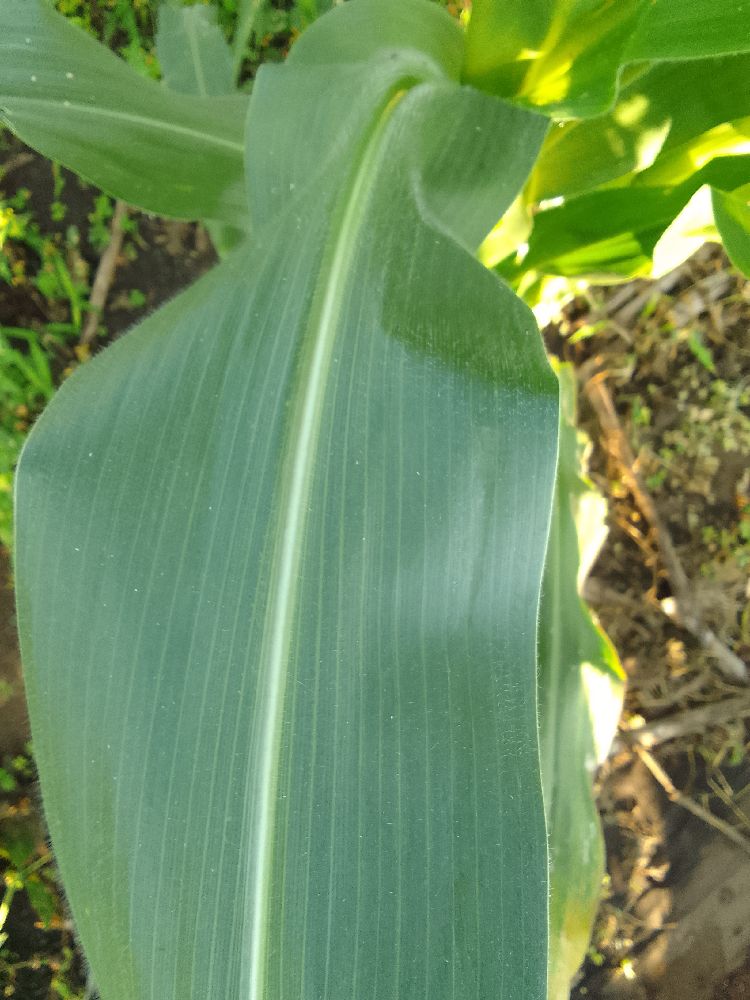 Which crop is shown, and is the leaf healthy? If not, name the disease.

maize, healthy
